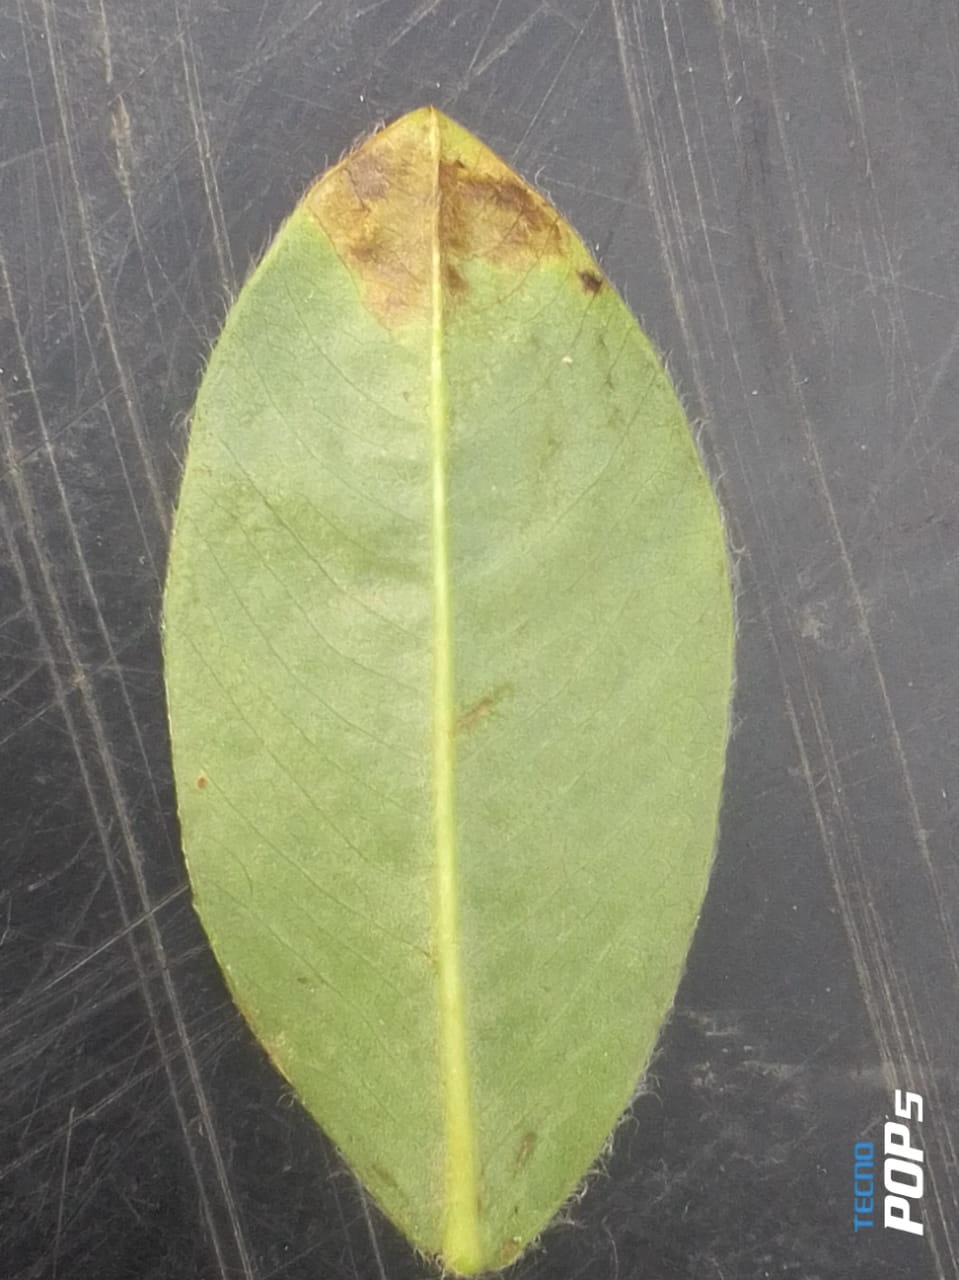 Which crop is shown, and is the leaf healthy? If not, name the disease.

peanut, phoma arachidicola
